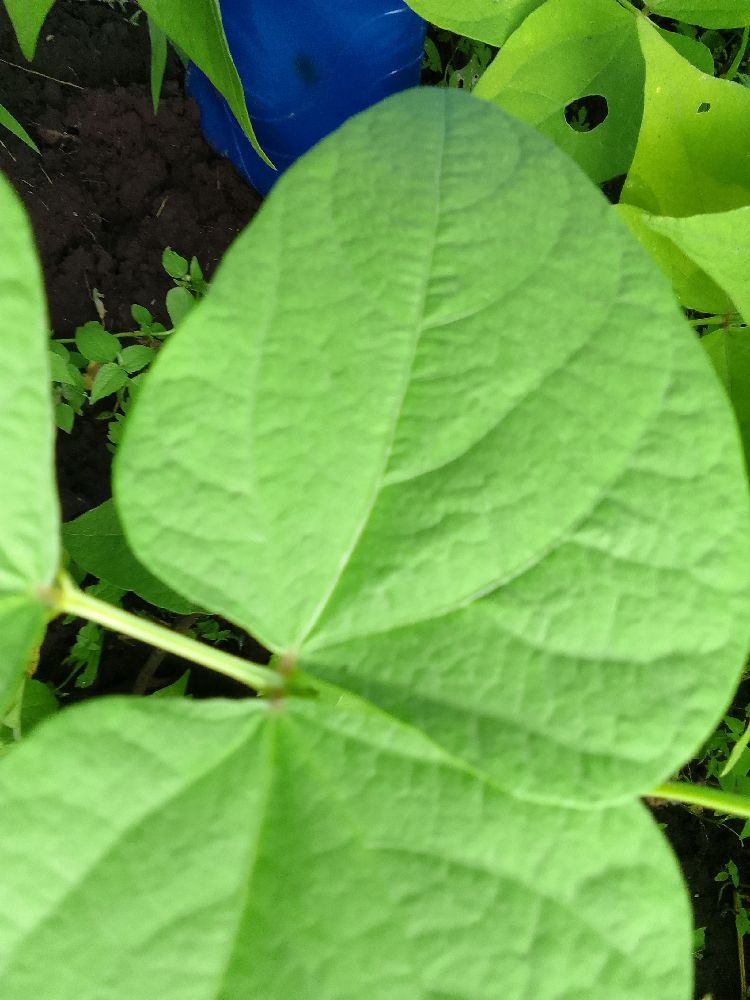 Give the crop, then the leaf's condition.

common bean, healthy
